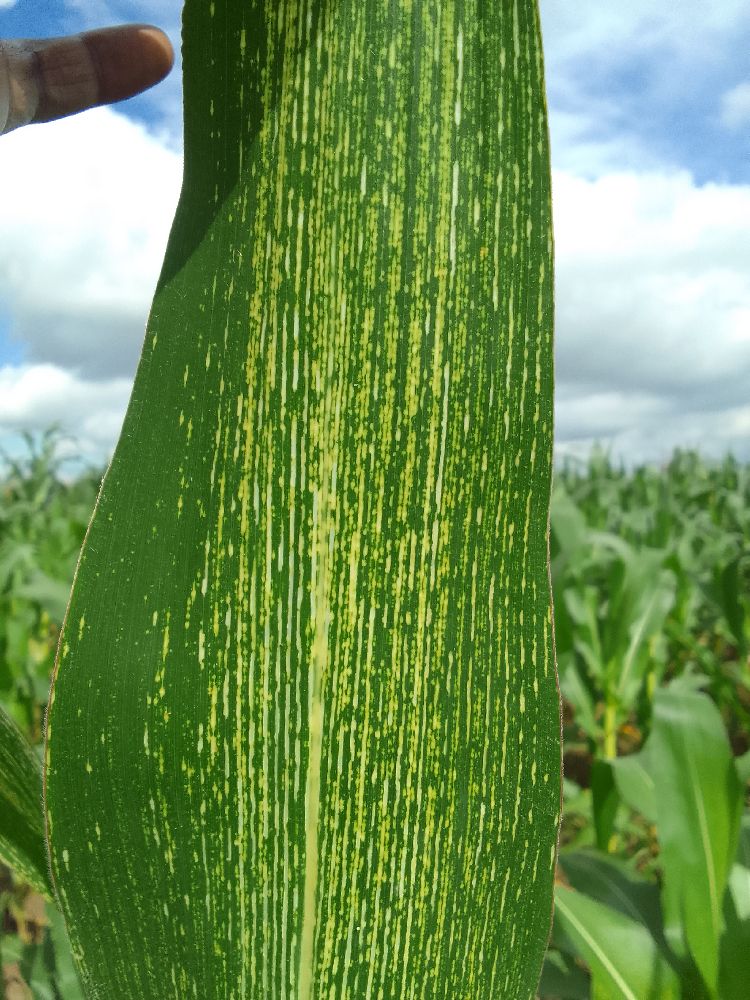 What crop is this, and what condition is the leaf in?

maize, maize streak virus
